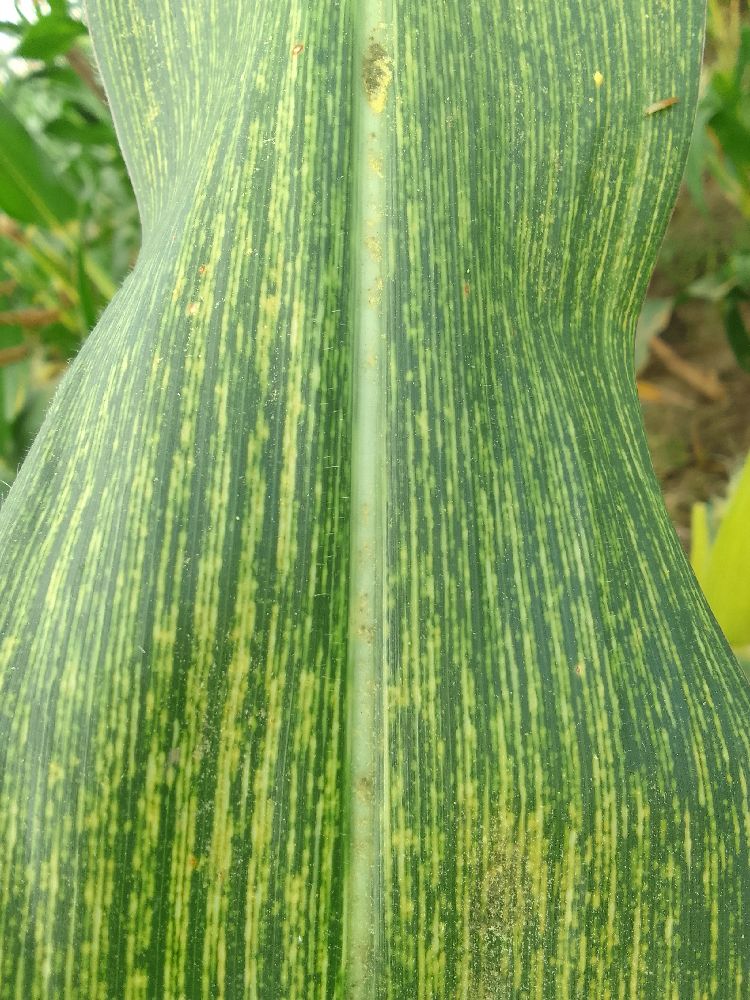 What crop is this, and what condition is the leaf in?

maize, maize streak virus
